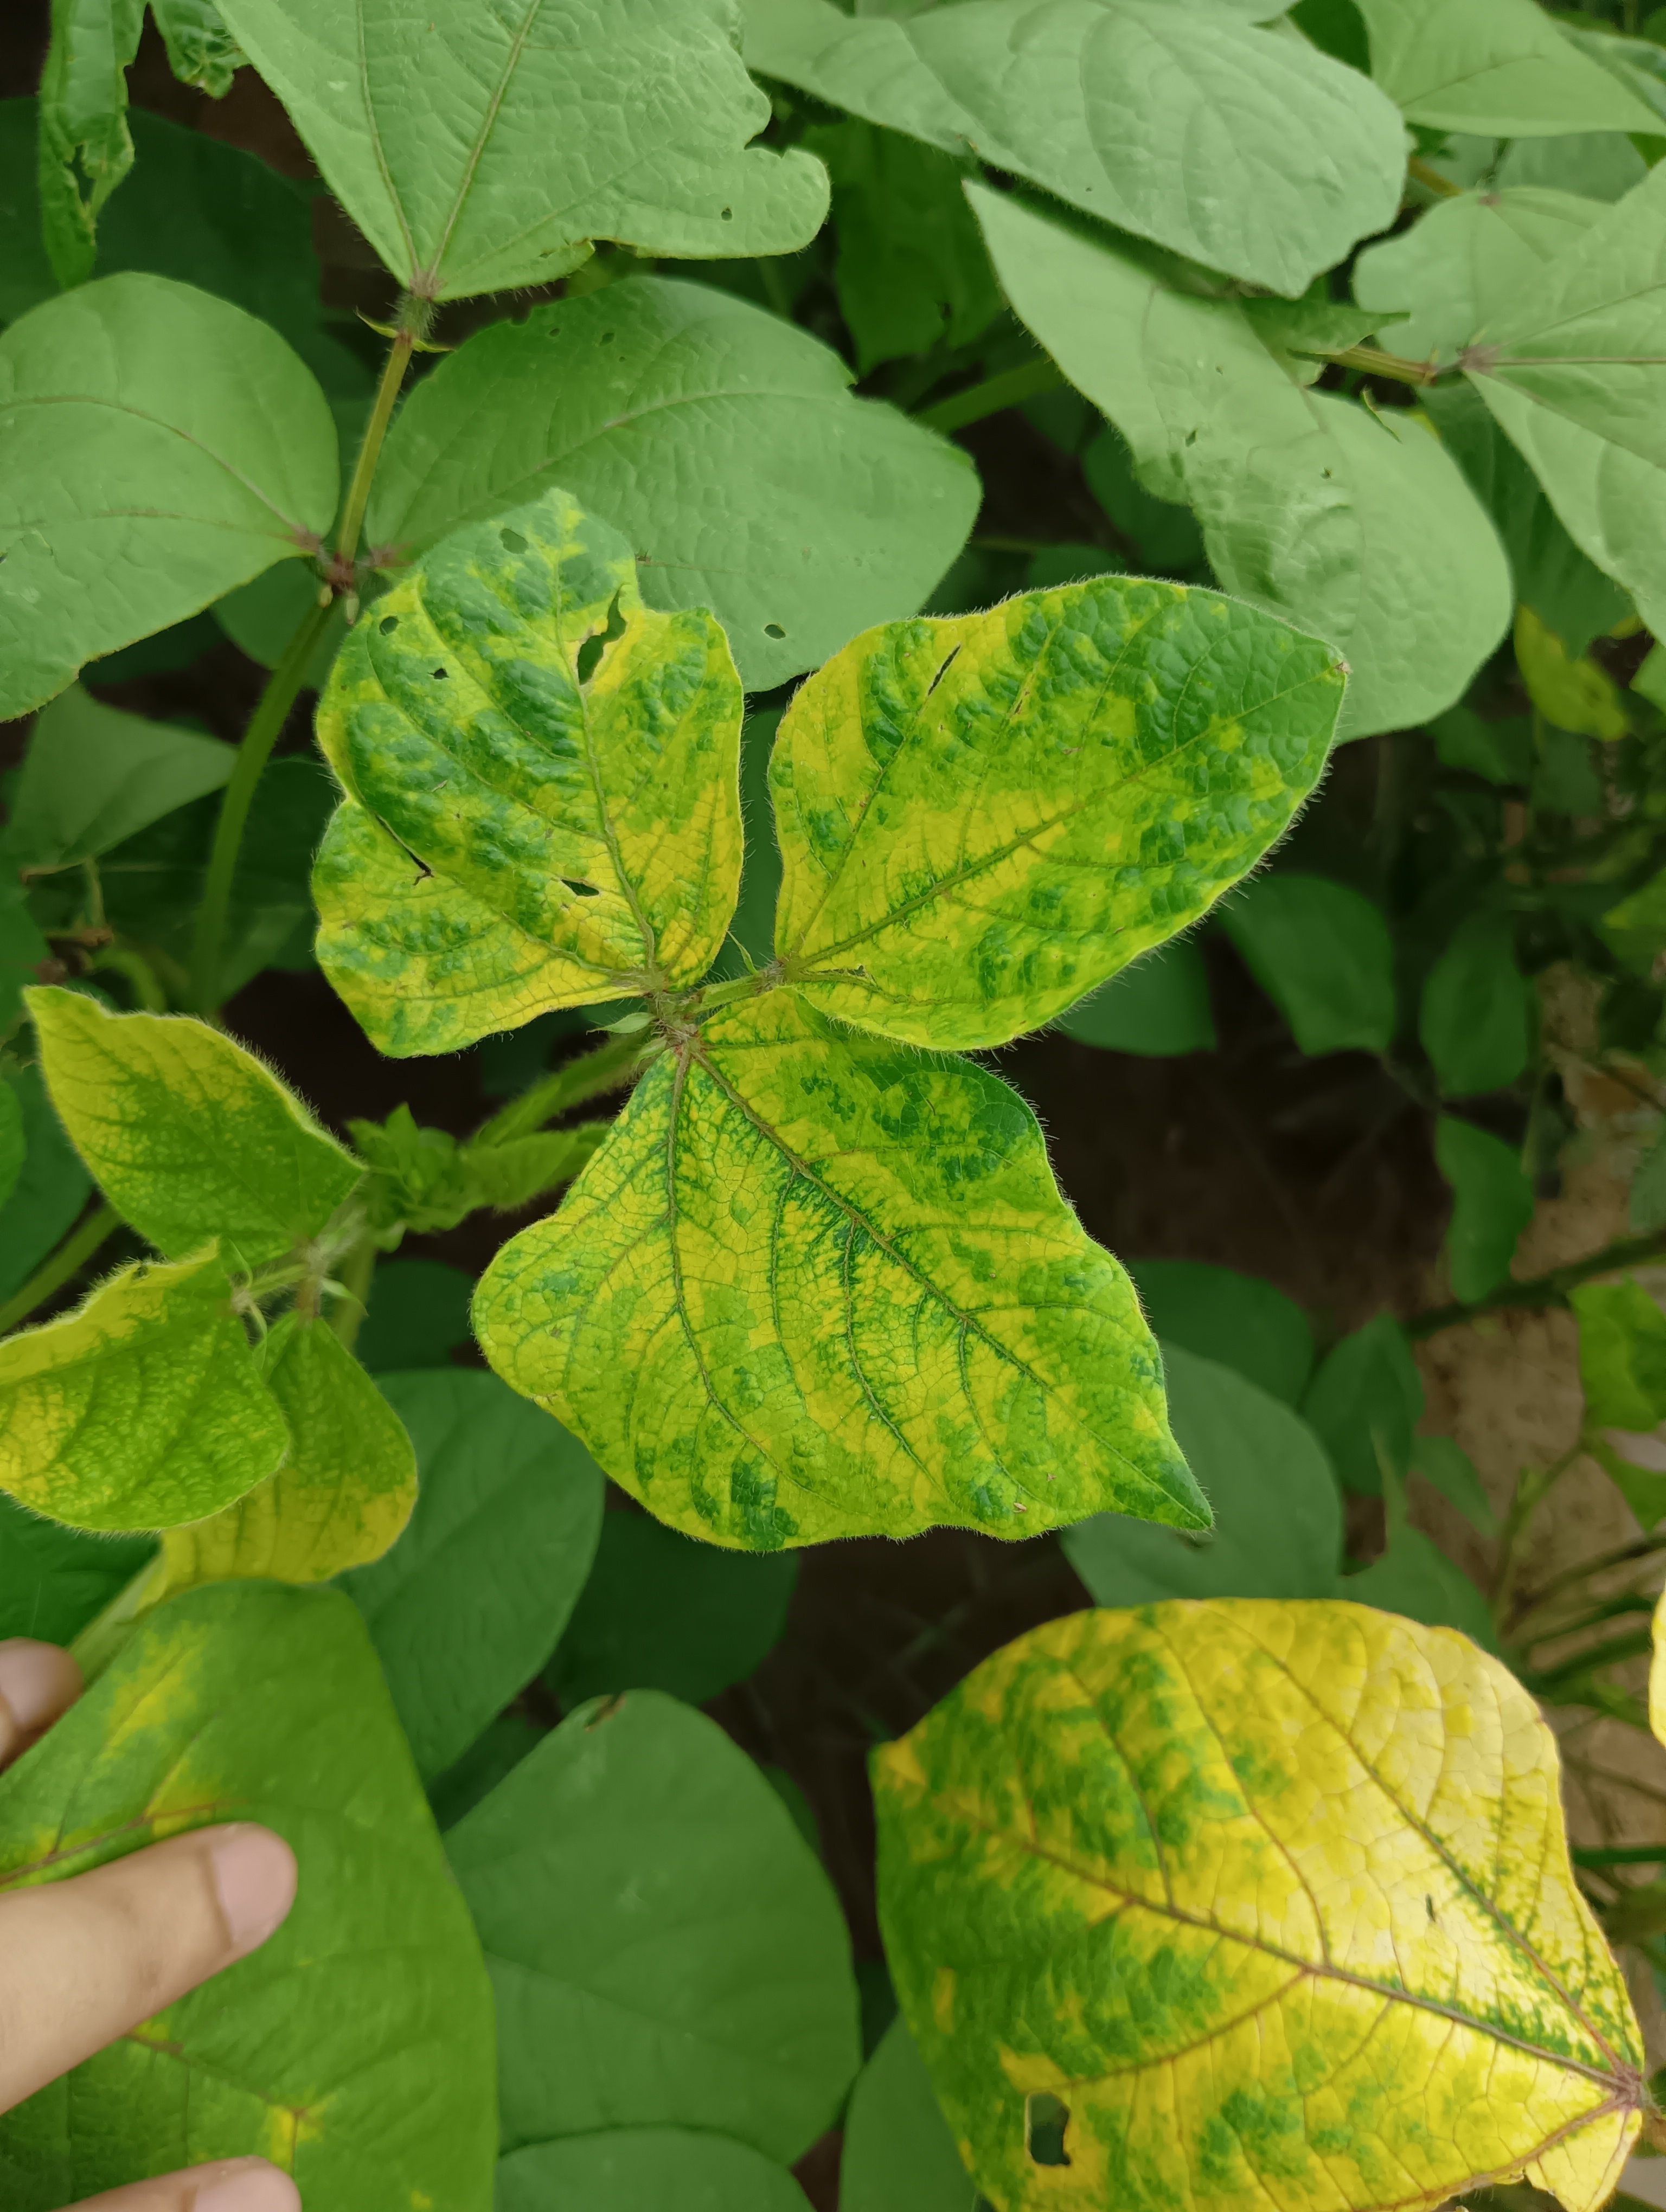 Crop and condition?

mungbean, yellow mosaic
